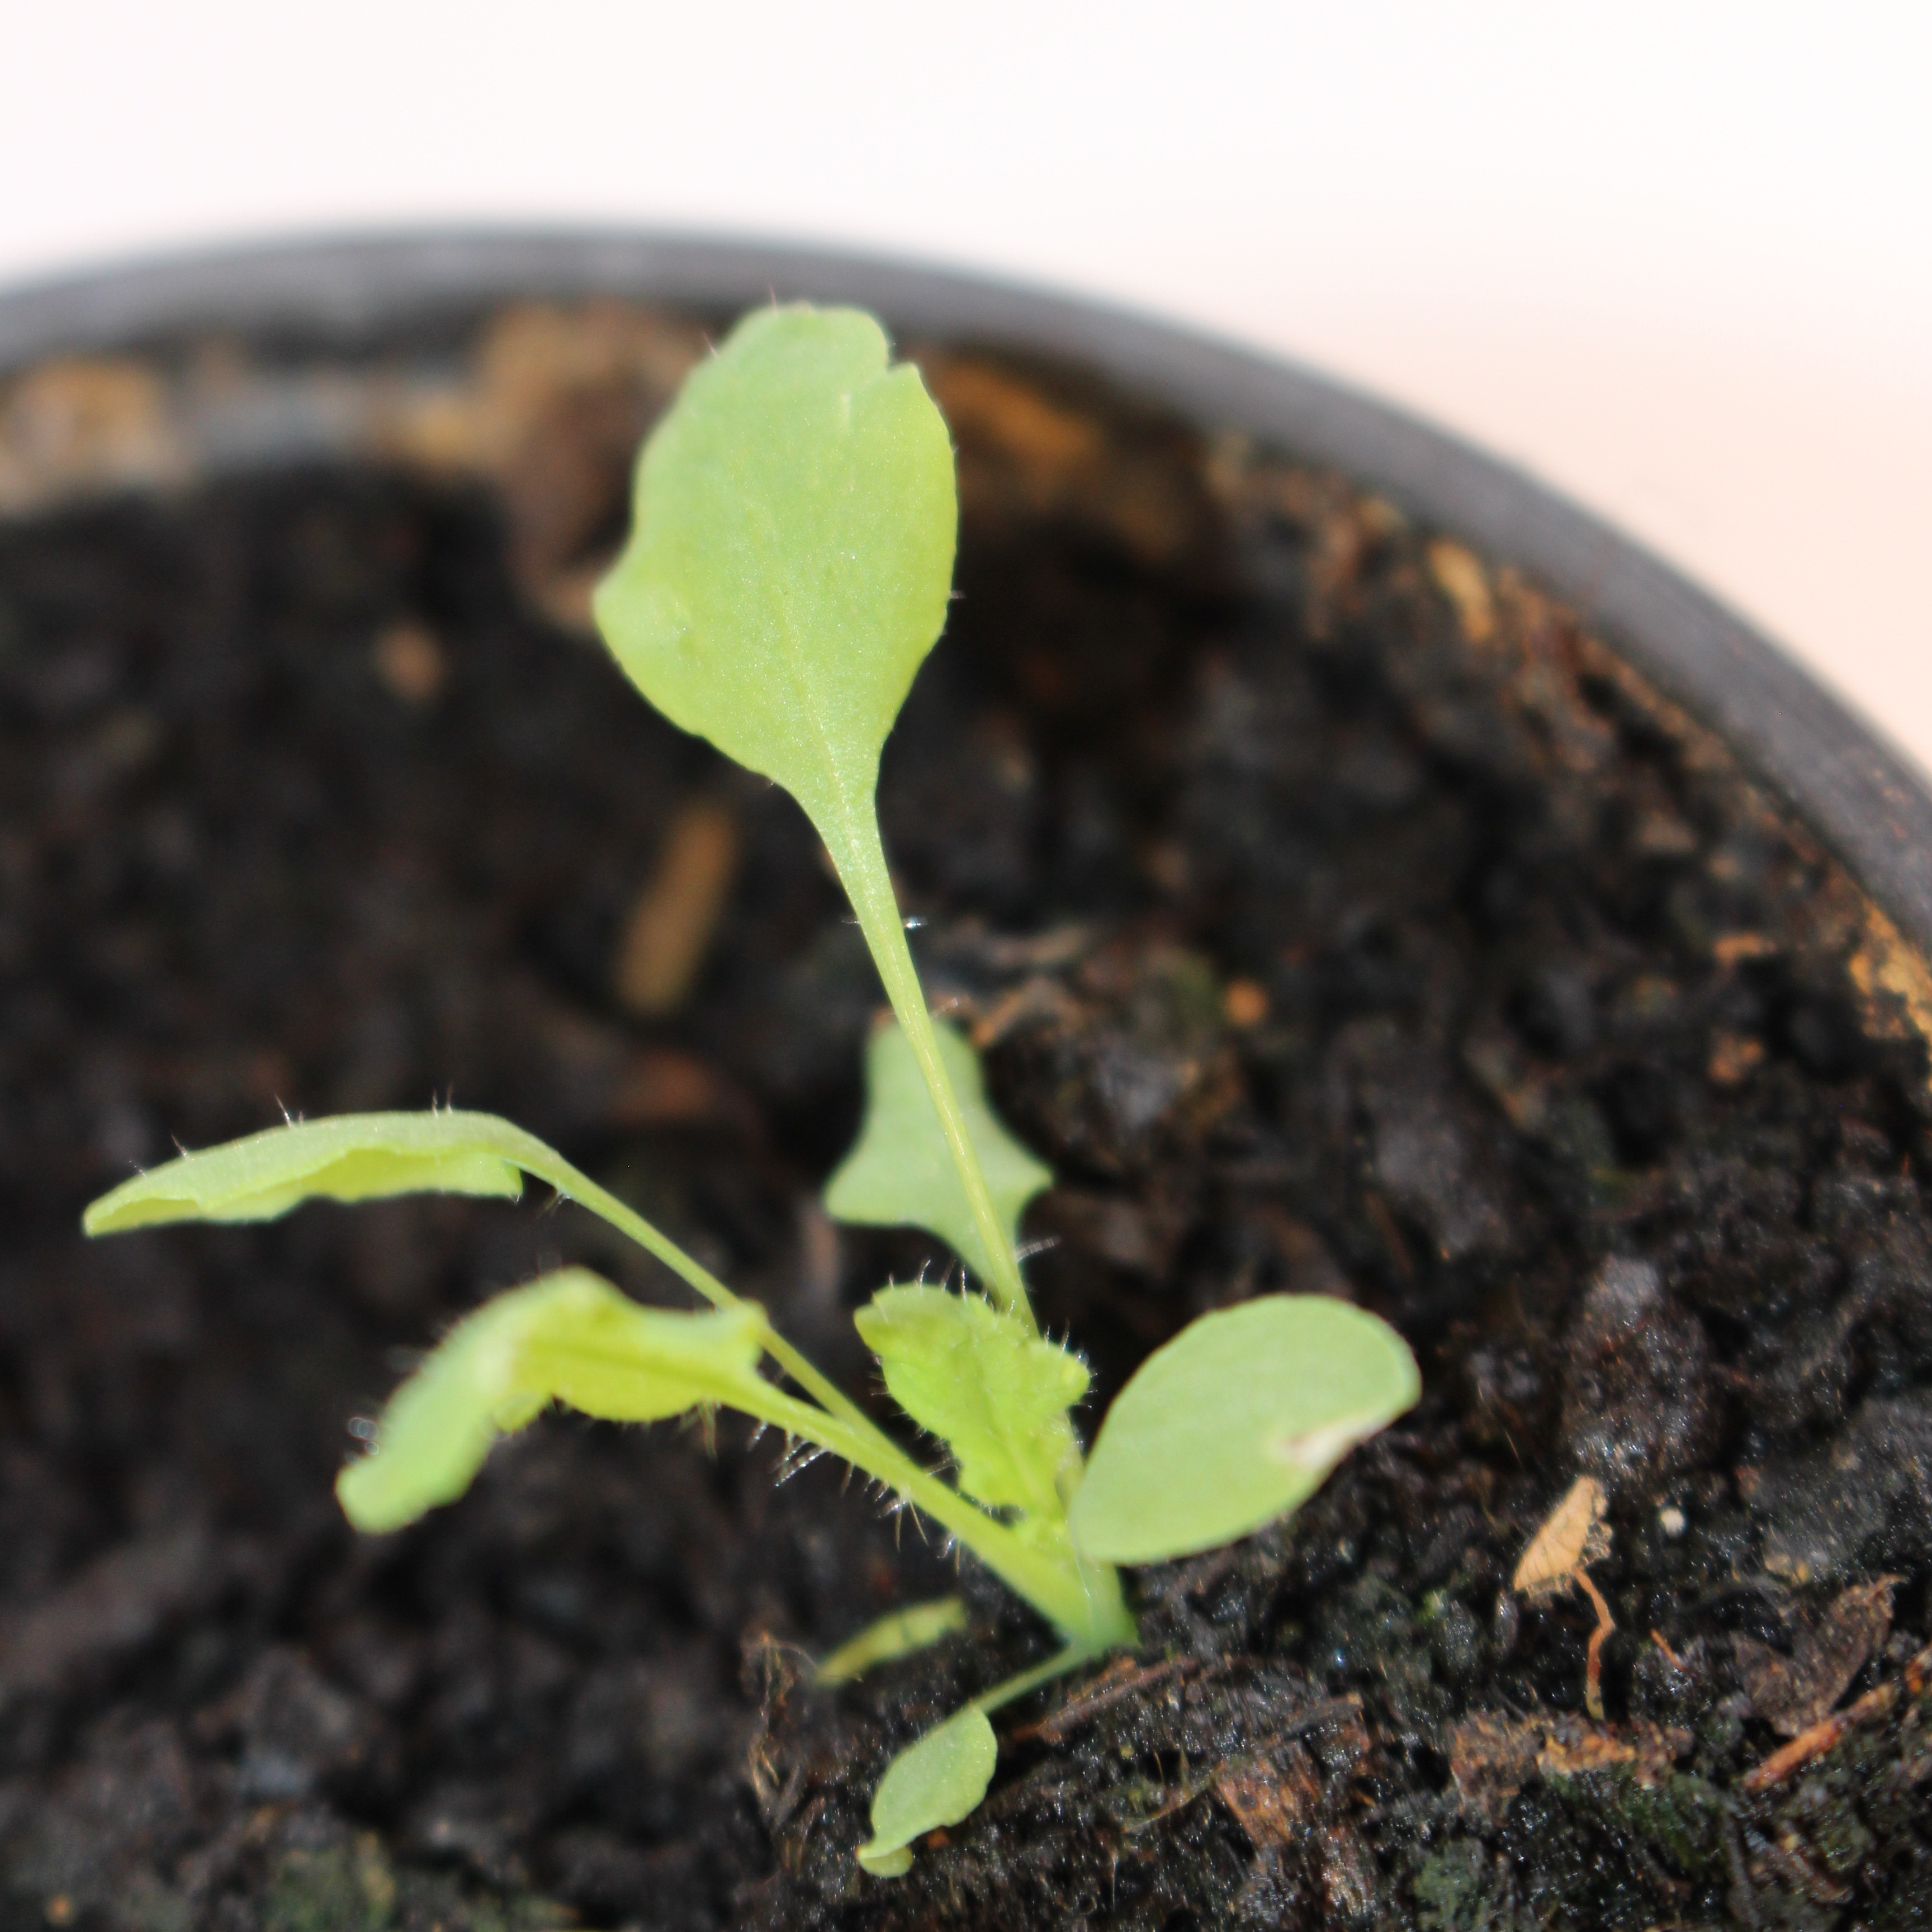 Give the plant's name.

Papaver rhoeas
